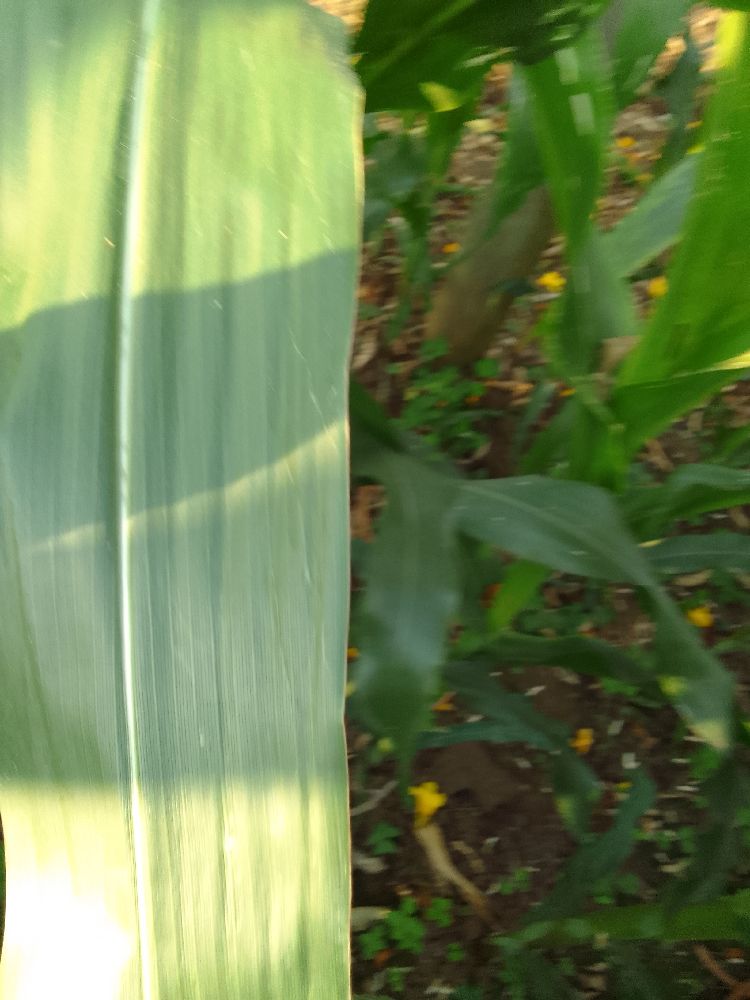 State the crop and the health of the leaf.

maize, healthy
